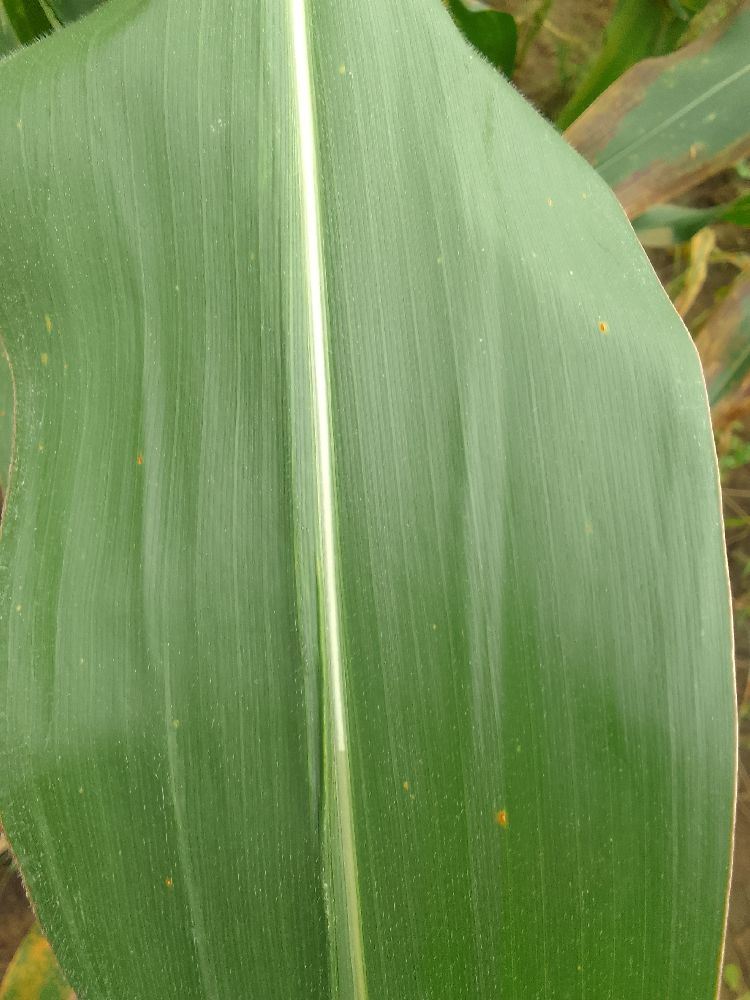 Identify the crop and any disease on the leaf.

maize, healthy
